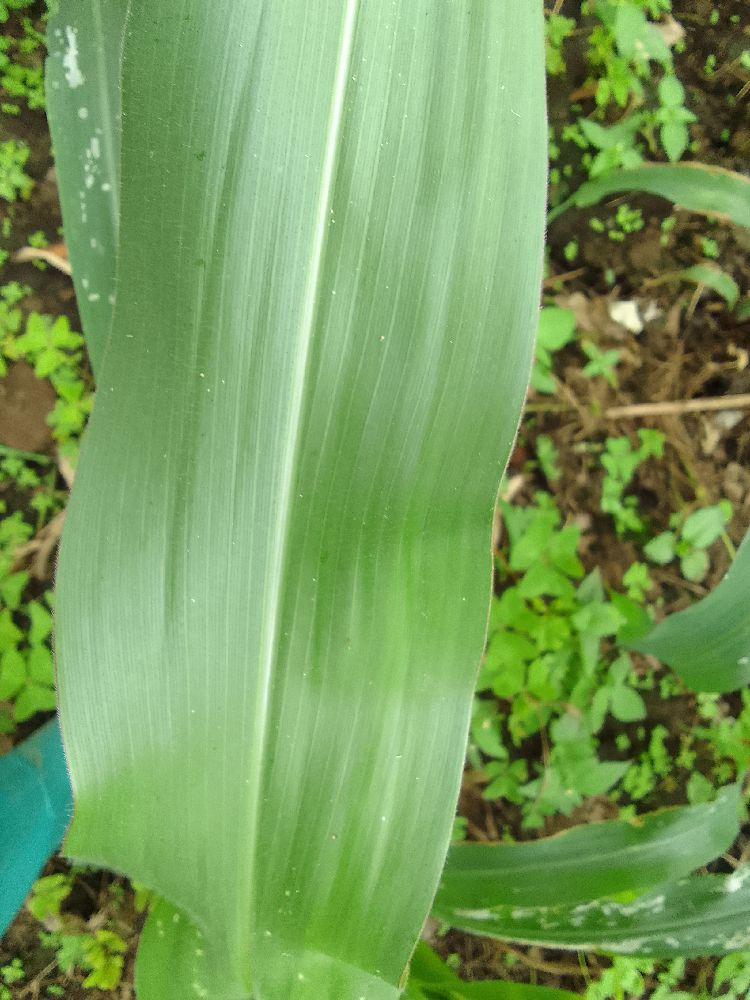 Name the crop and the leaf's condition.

maize, healthy
